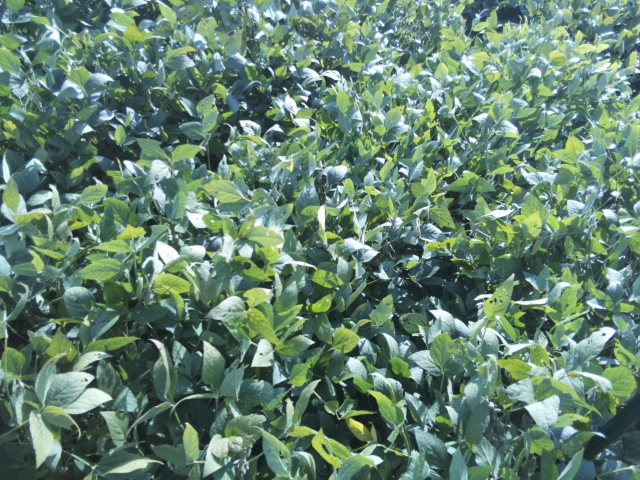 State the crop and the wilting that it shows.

soybean, moderate turgor loss in upper canopy
